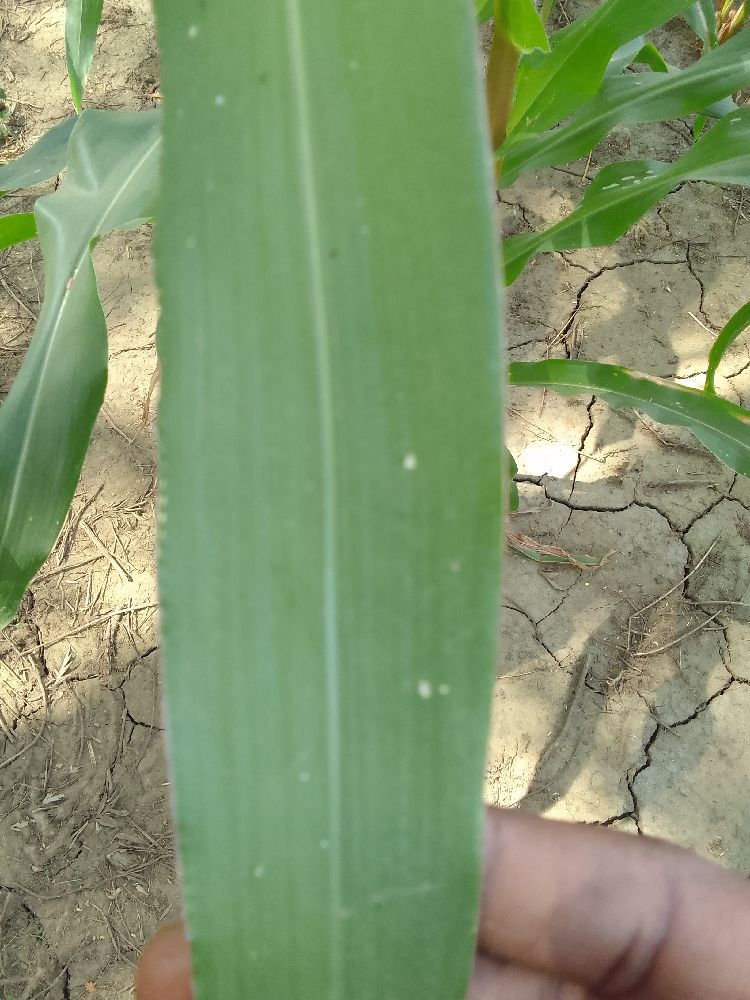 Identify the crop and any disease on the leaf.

maize, healthy
